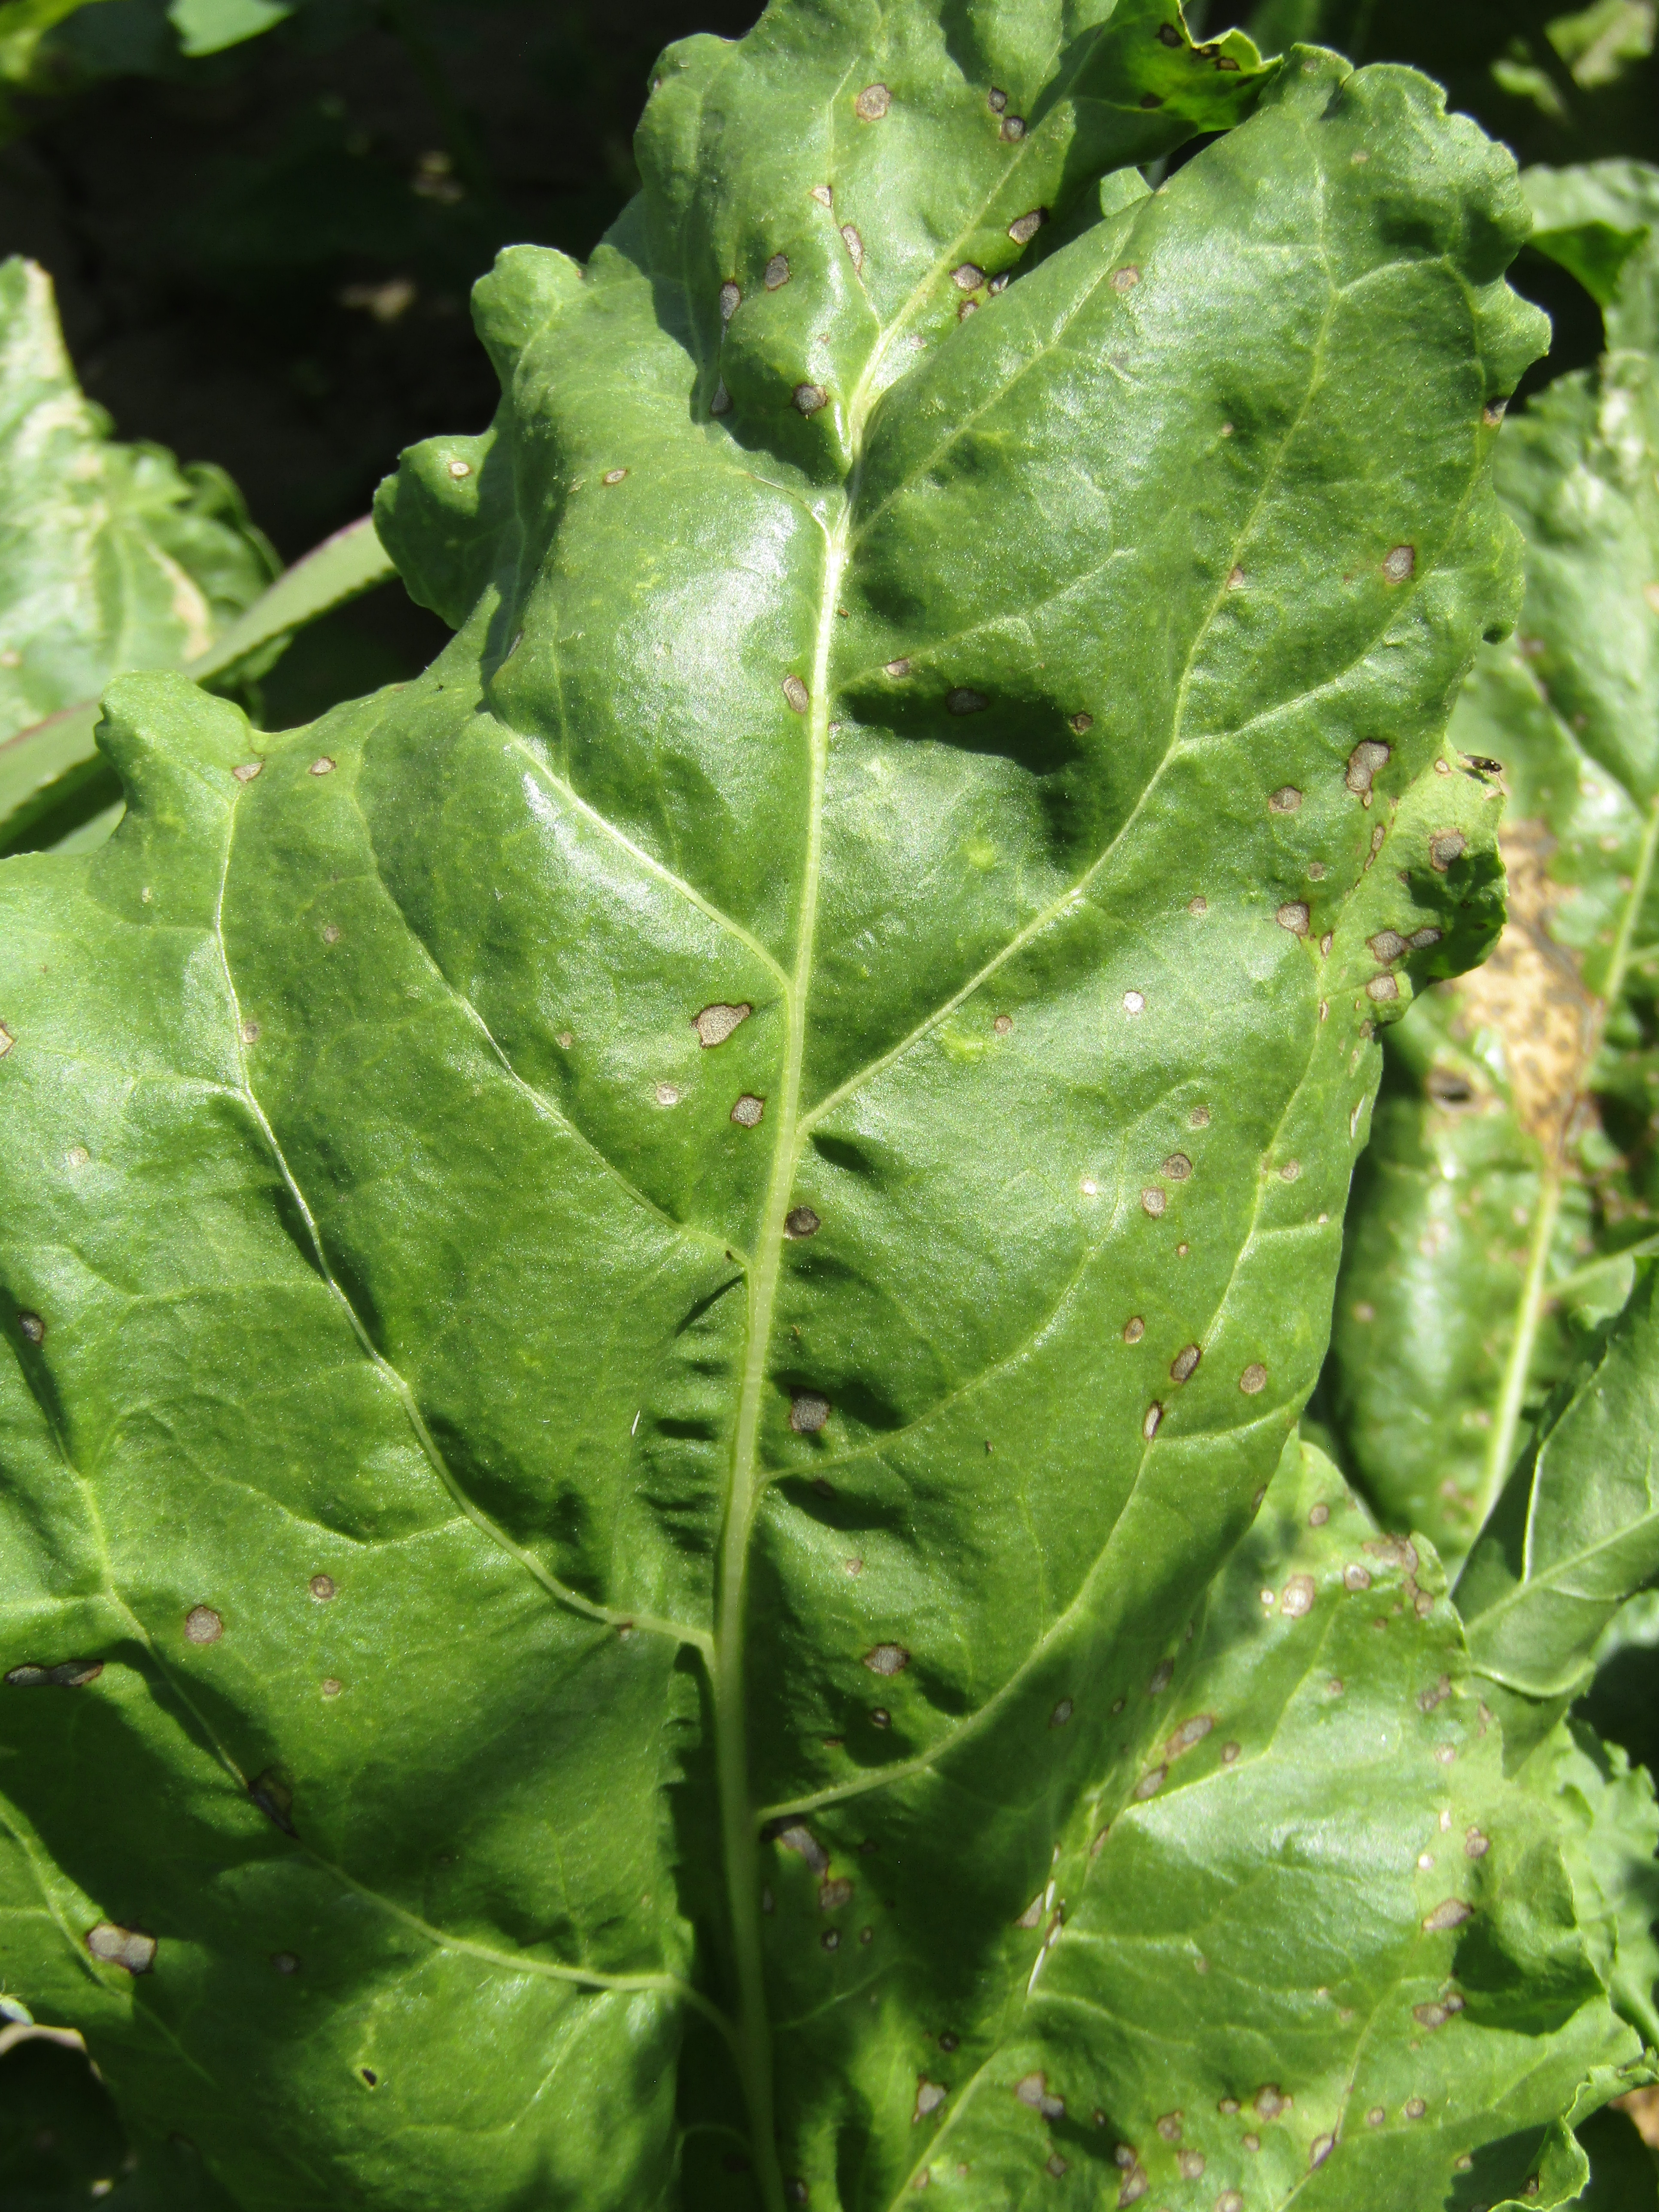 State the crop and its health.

beet, cercospora
